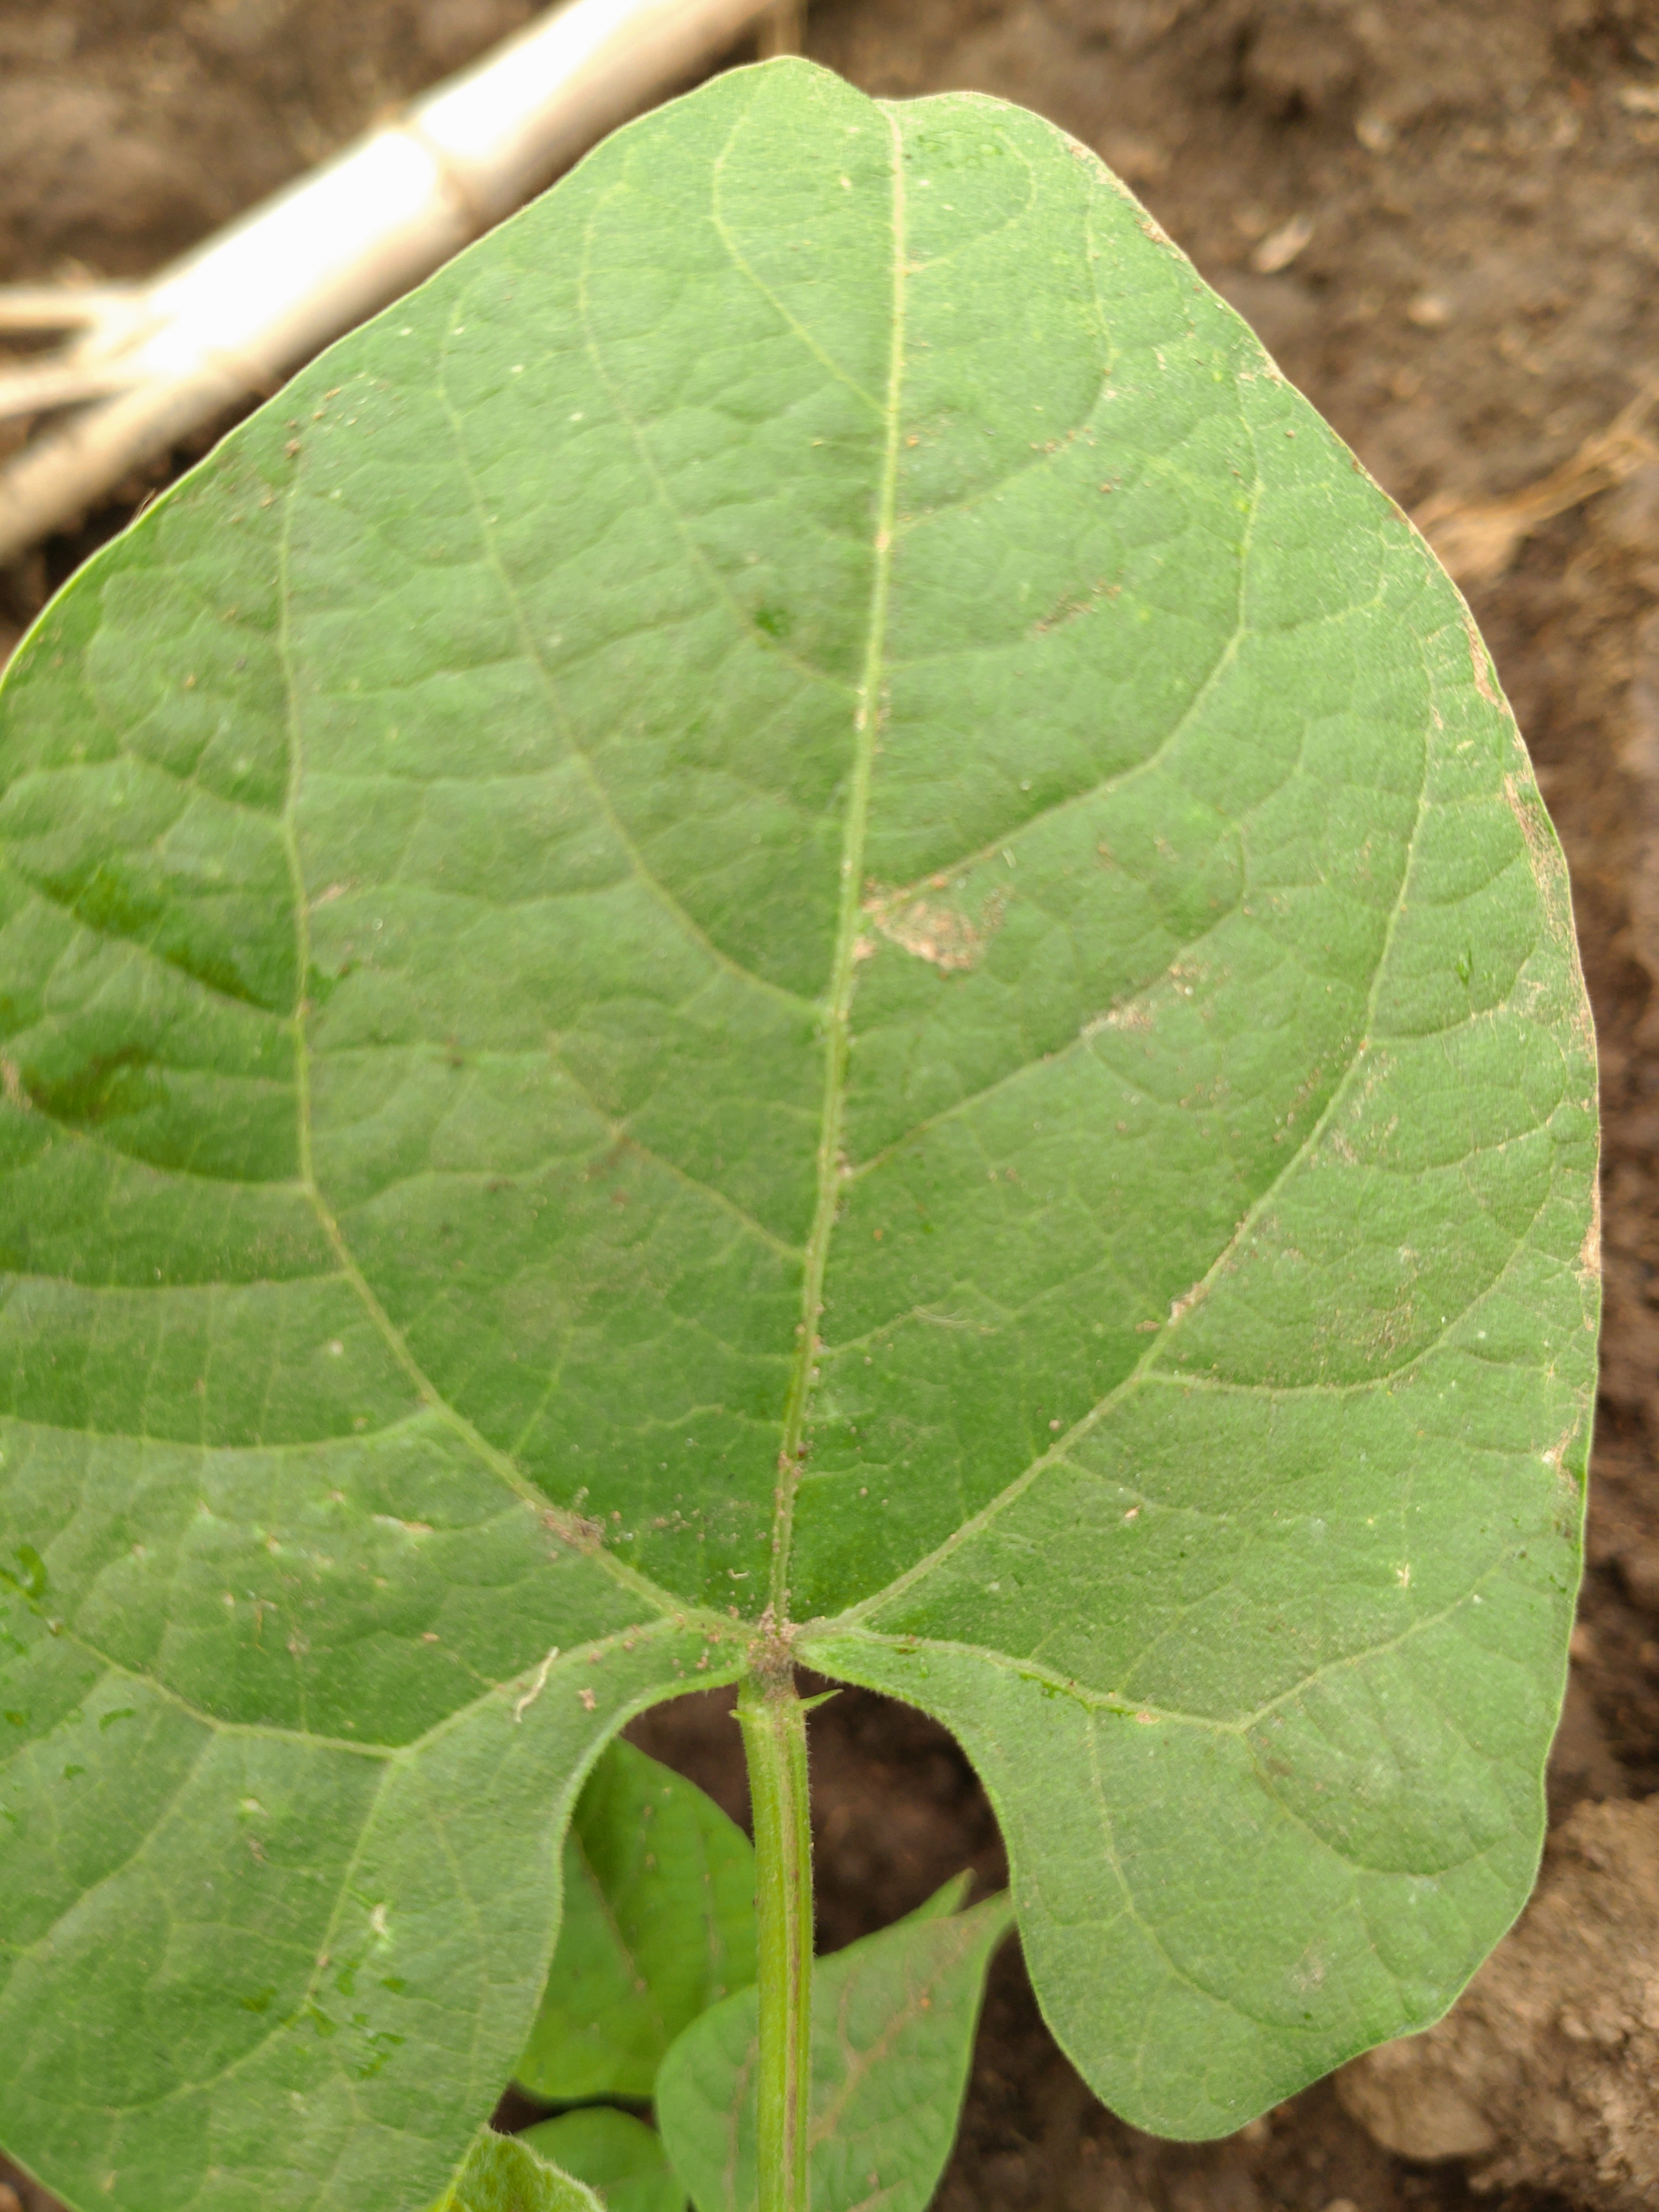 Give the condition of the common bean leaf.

healthy
